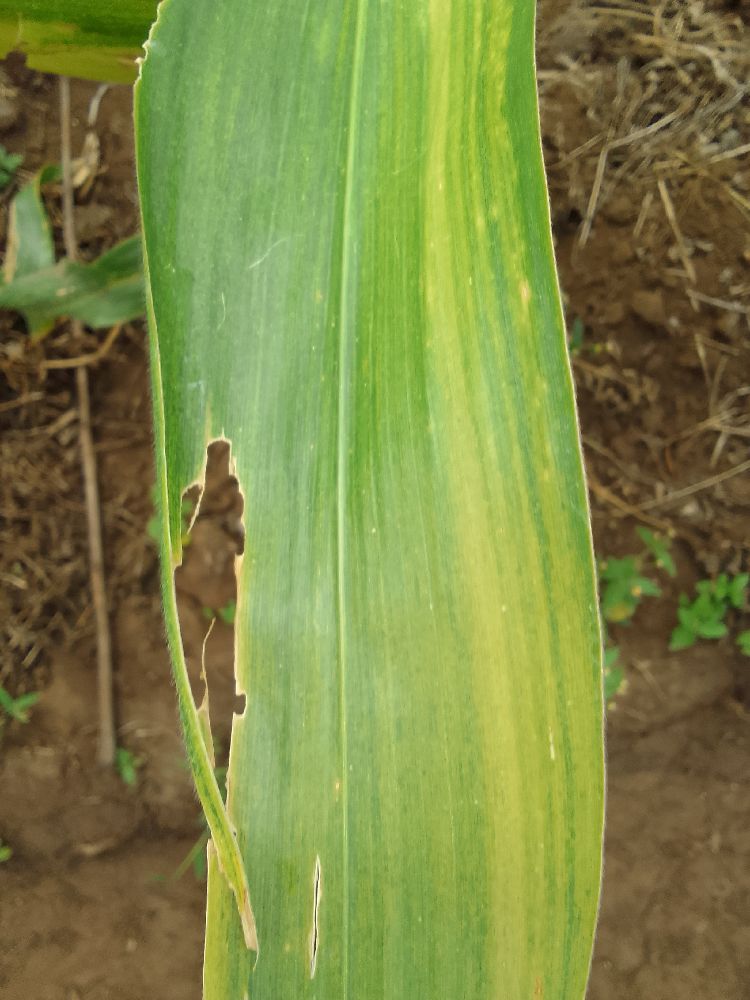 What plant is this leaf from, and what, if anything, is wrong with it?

maize, maize lethal necrosis
